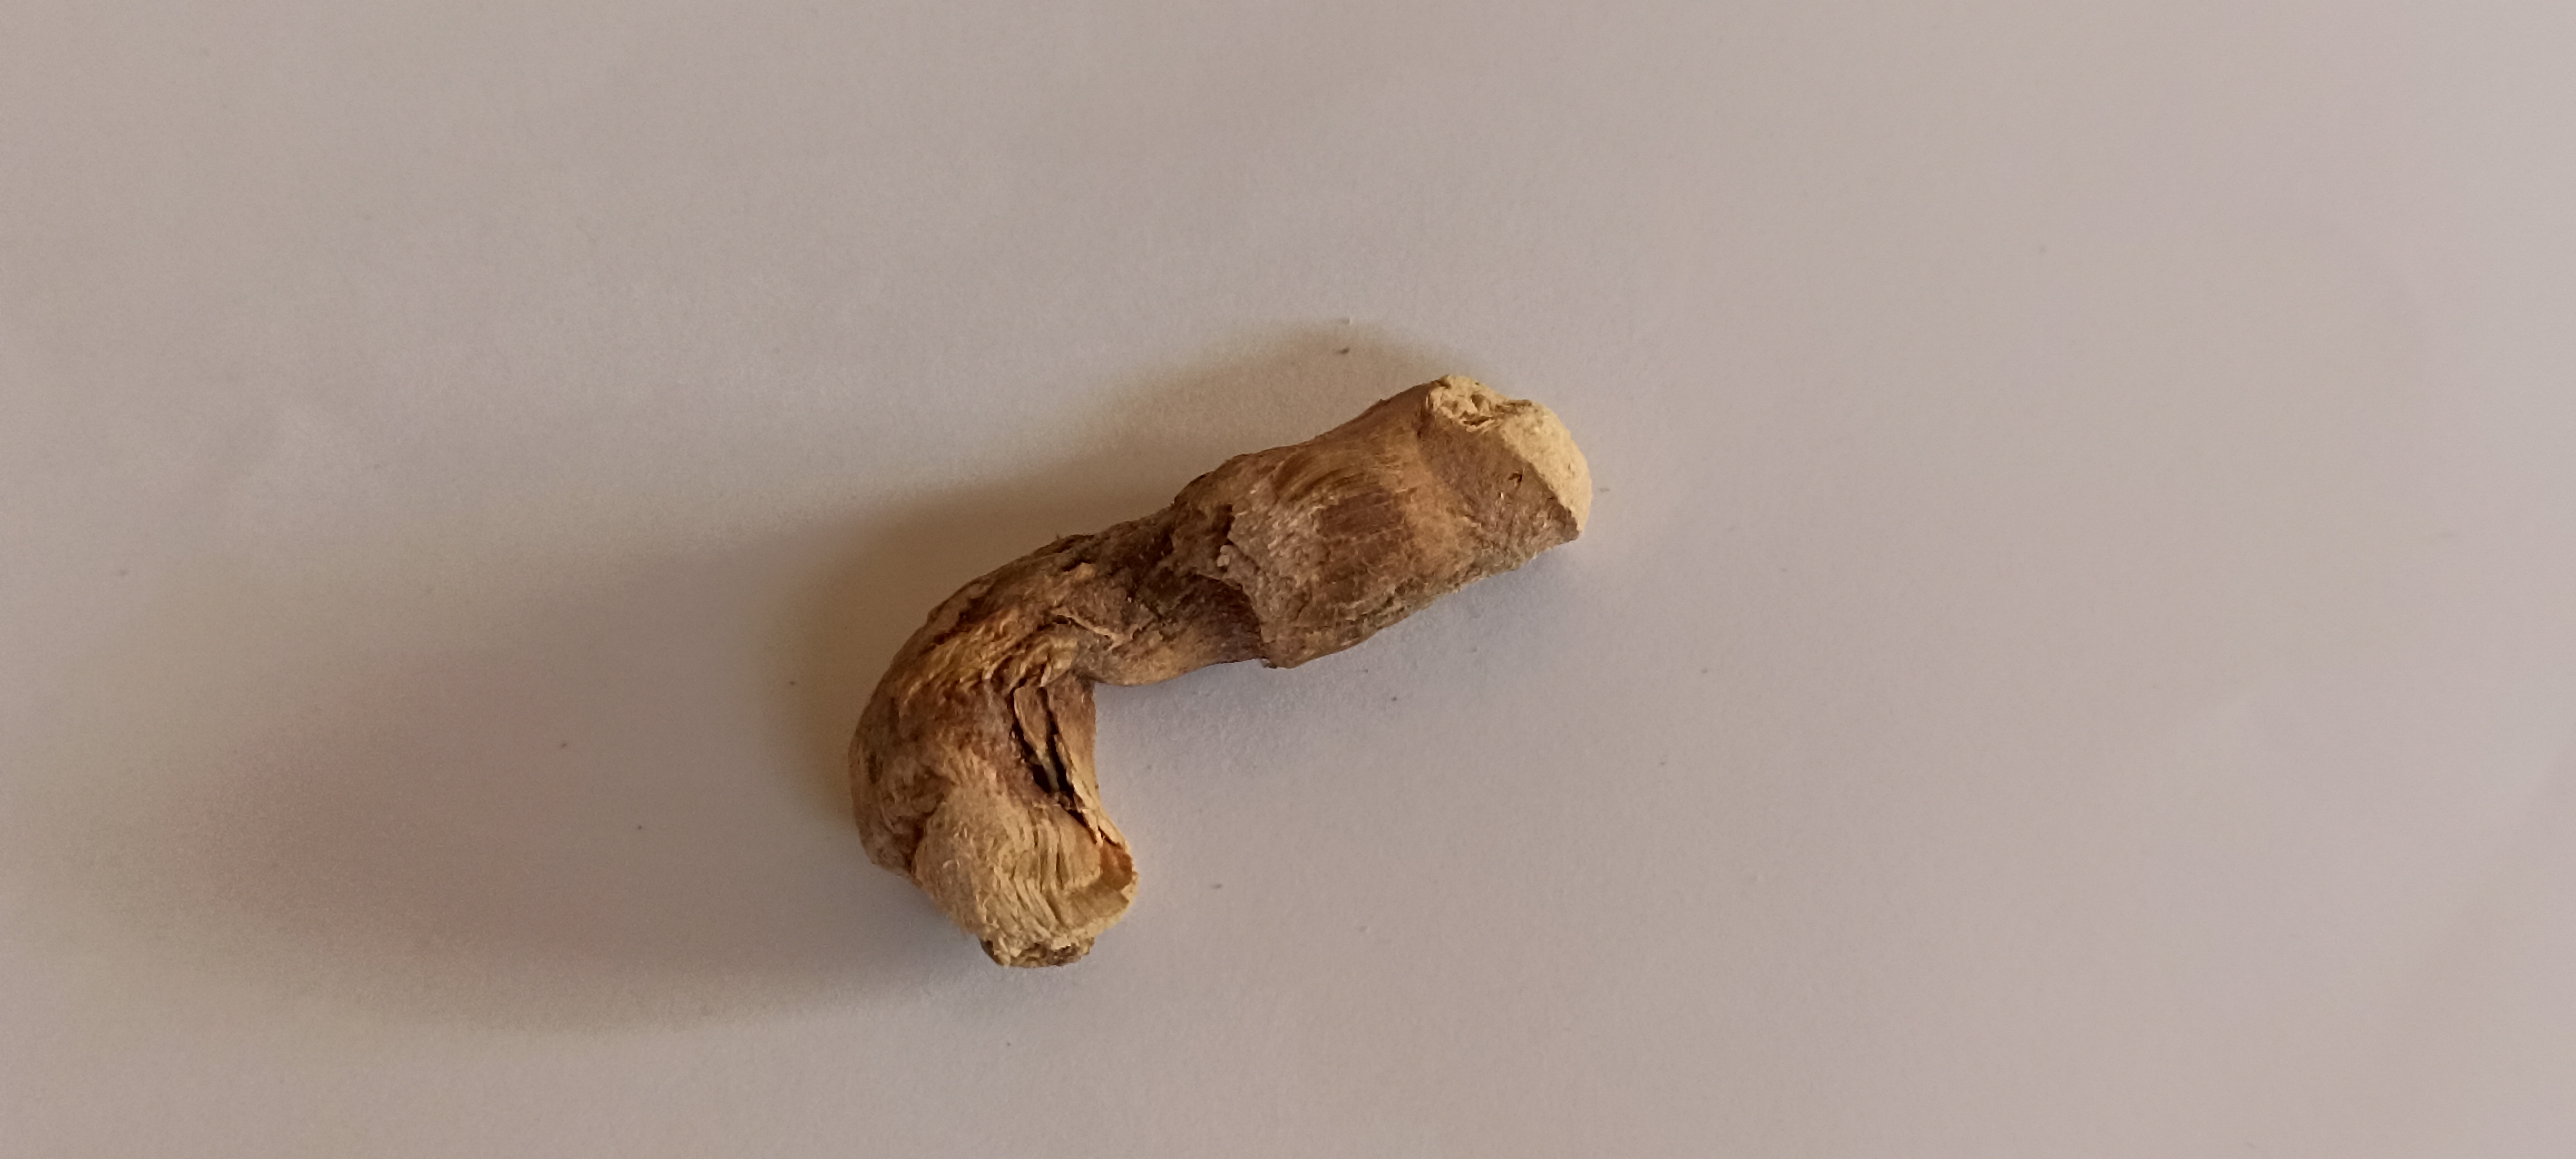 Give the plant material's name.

vekhand
